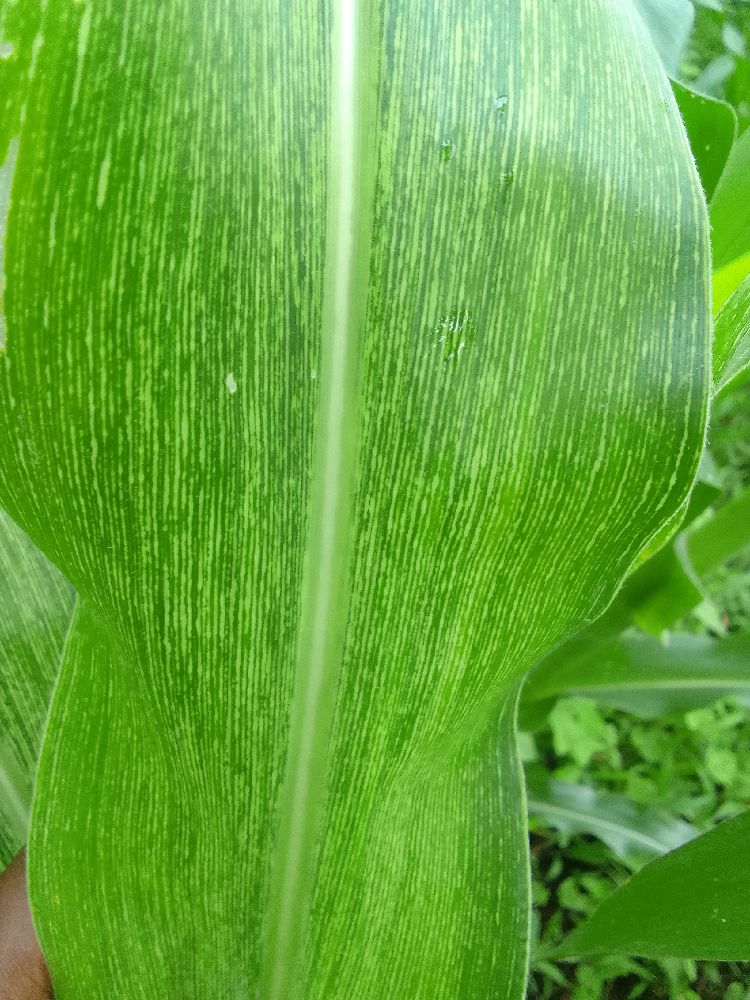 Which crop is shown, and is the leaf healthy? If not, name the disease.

maize, maize streak virus
